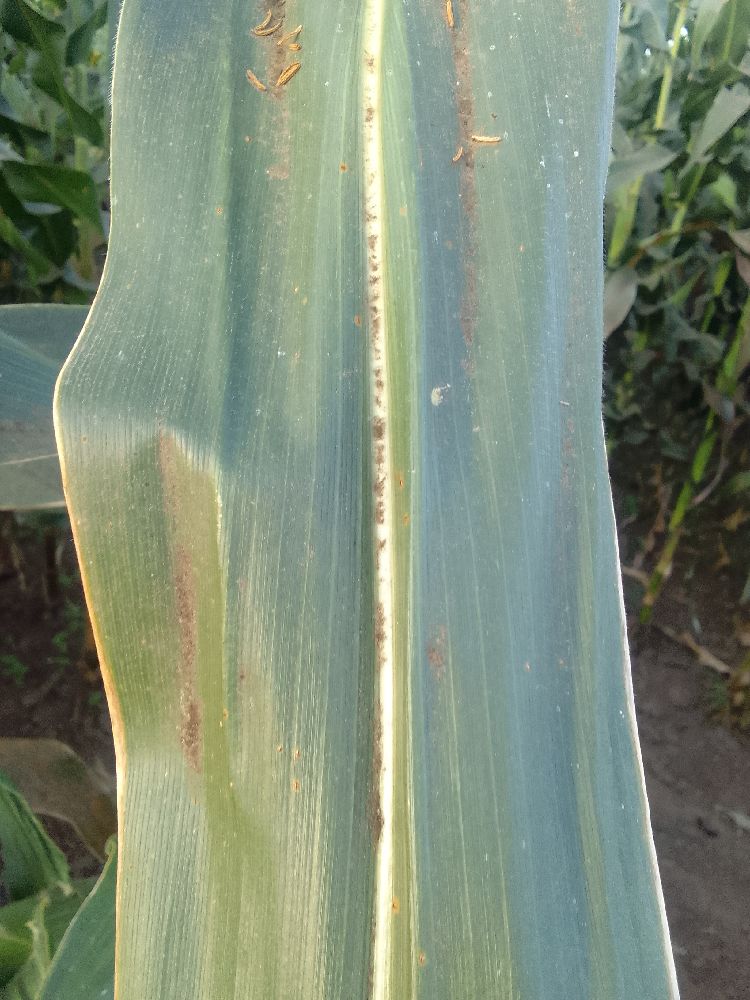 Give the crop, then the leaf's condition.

maize, healthy
